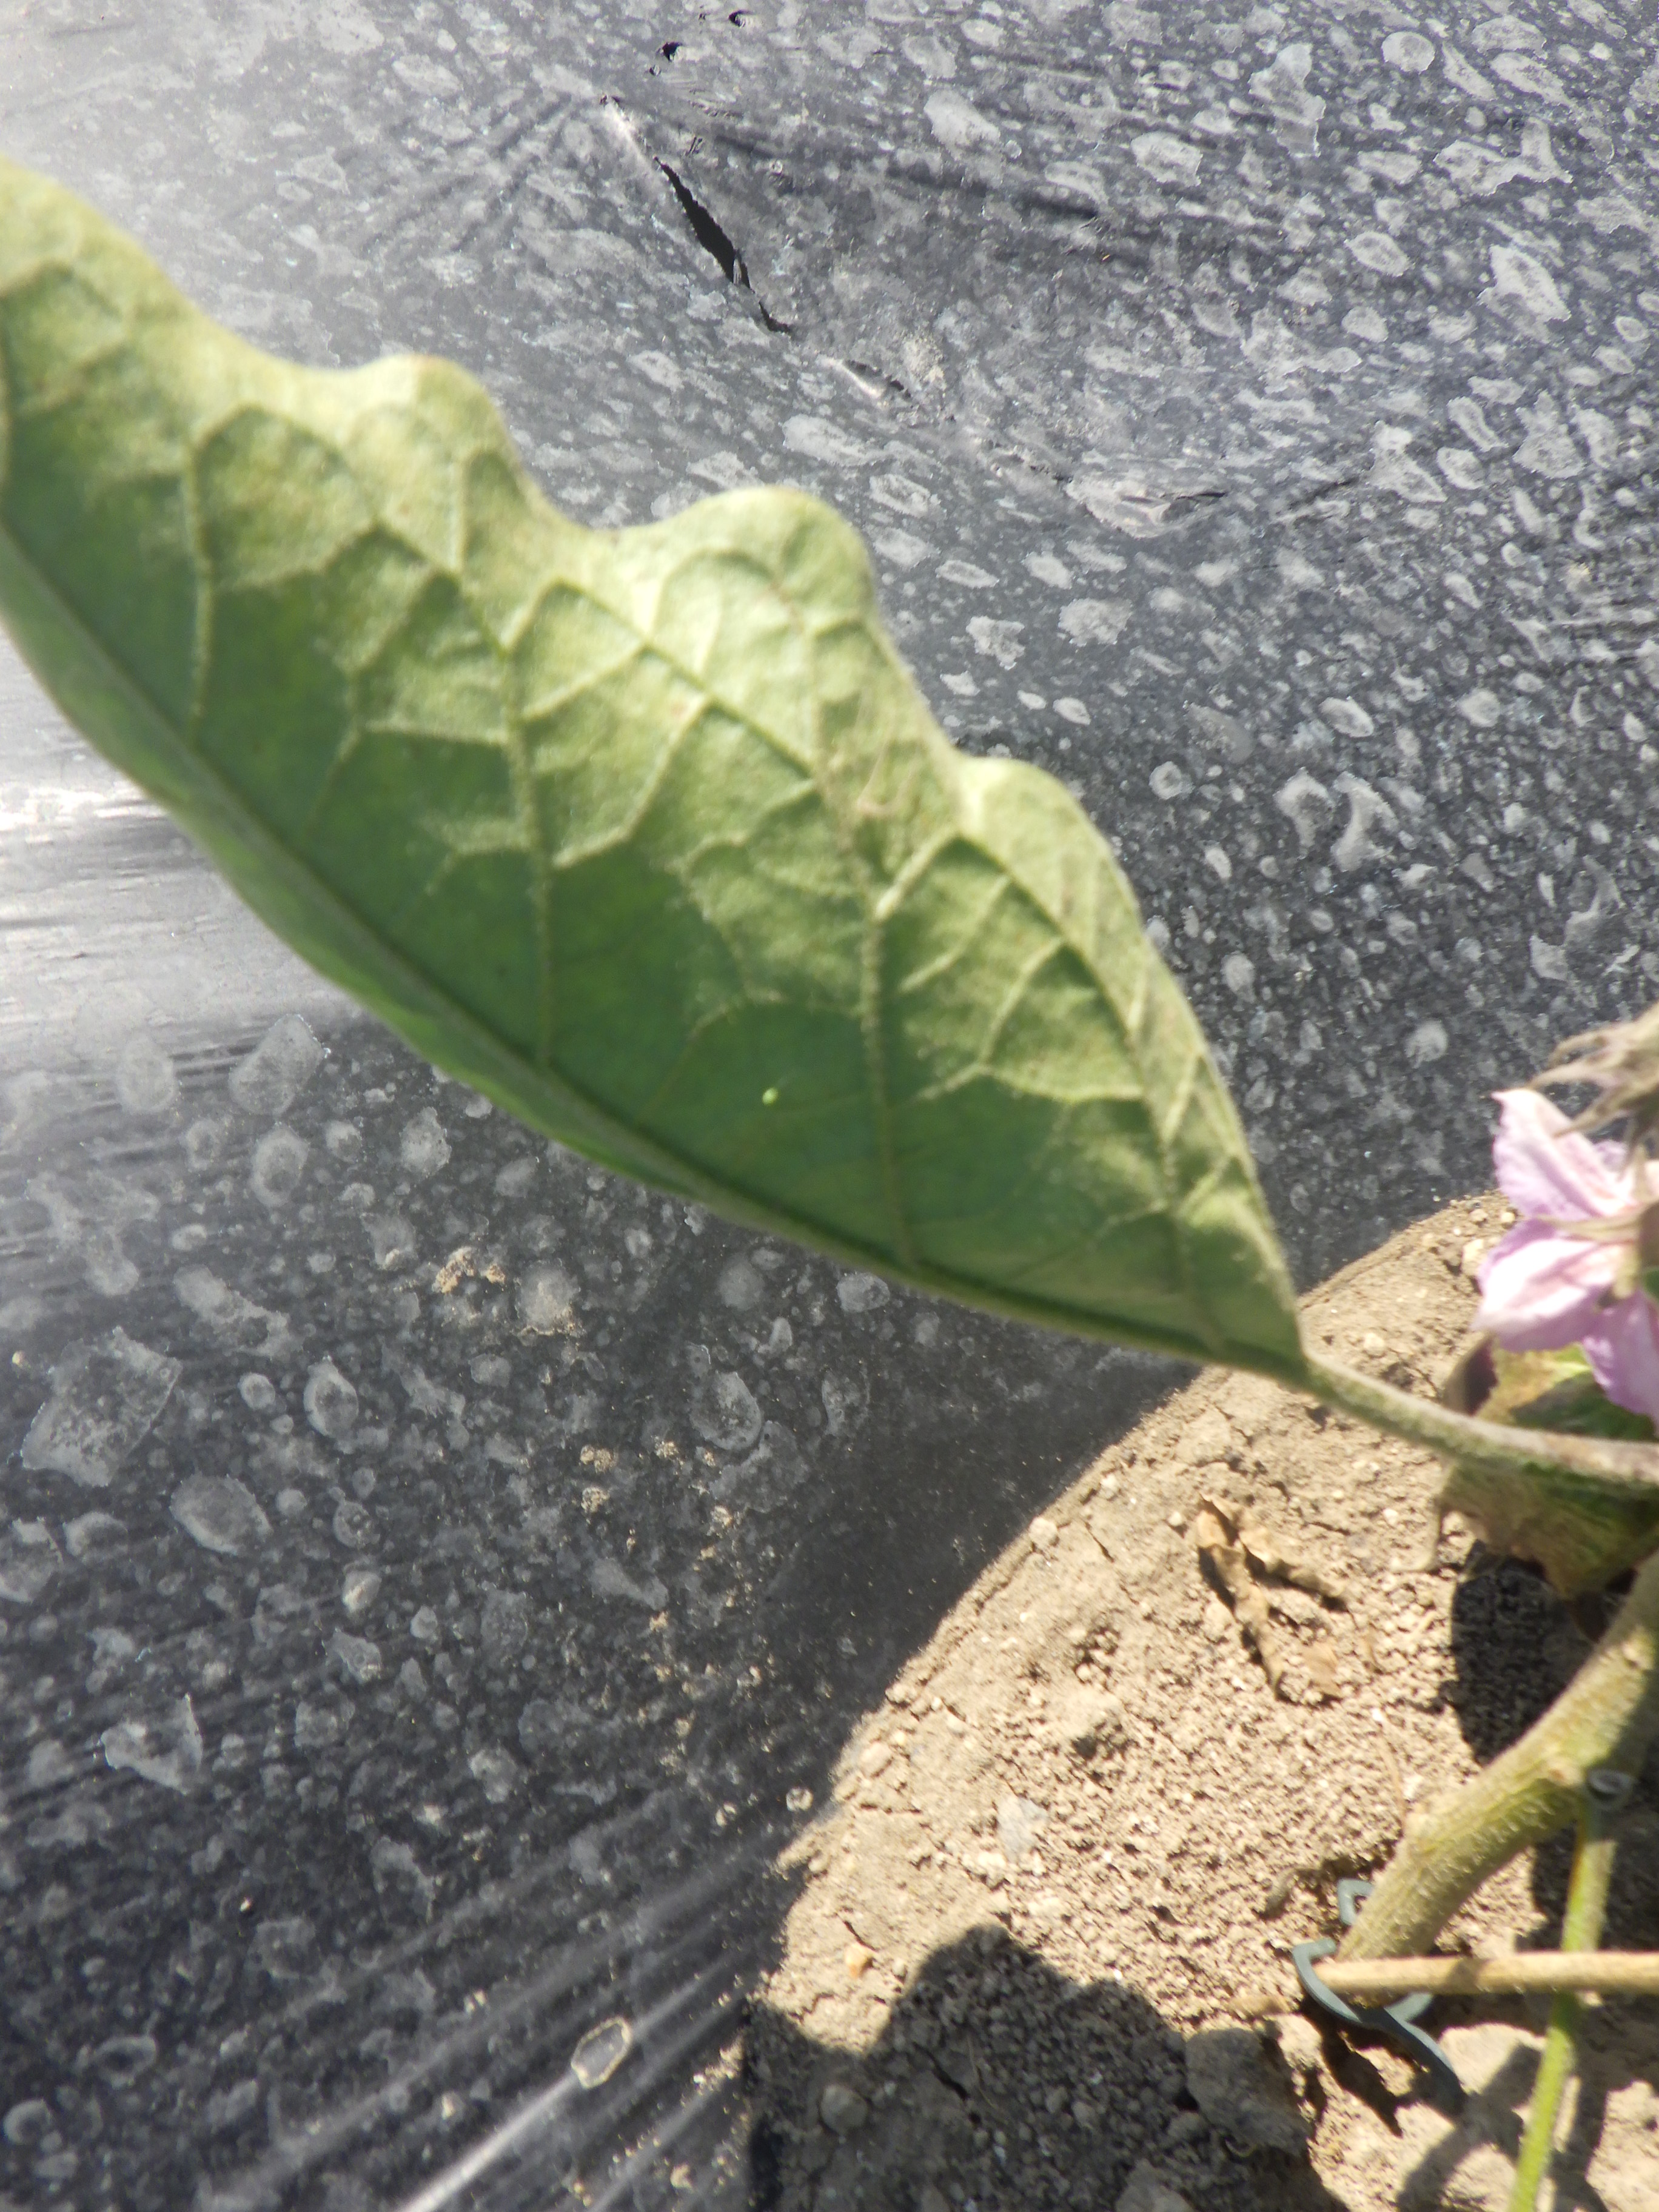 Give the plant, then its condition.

aubergine, aphids
